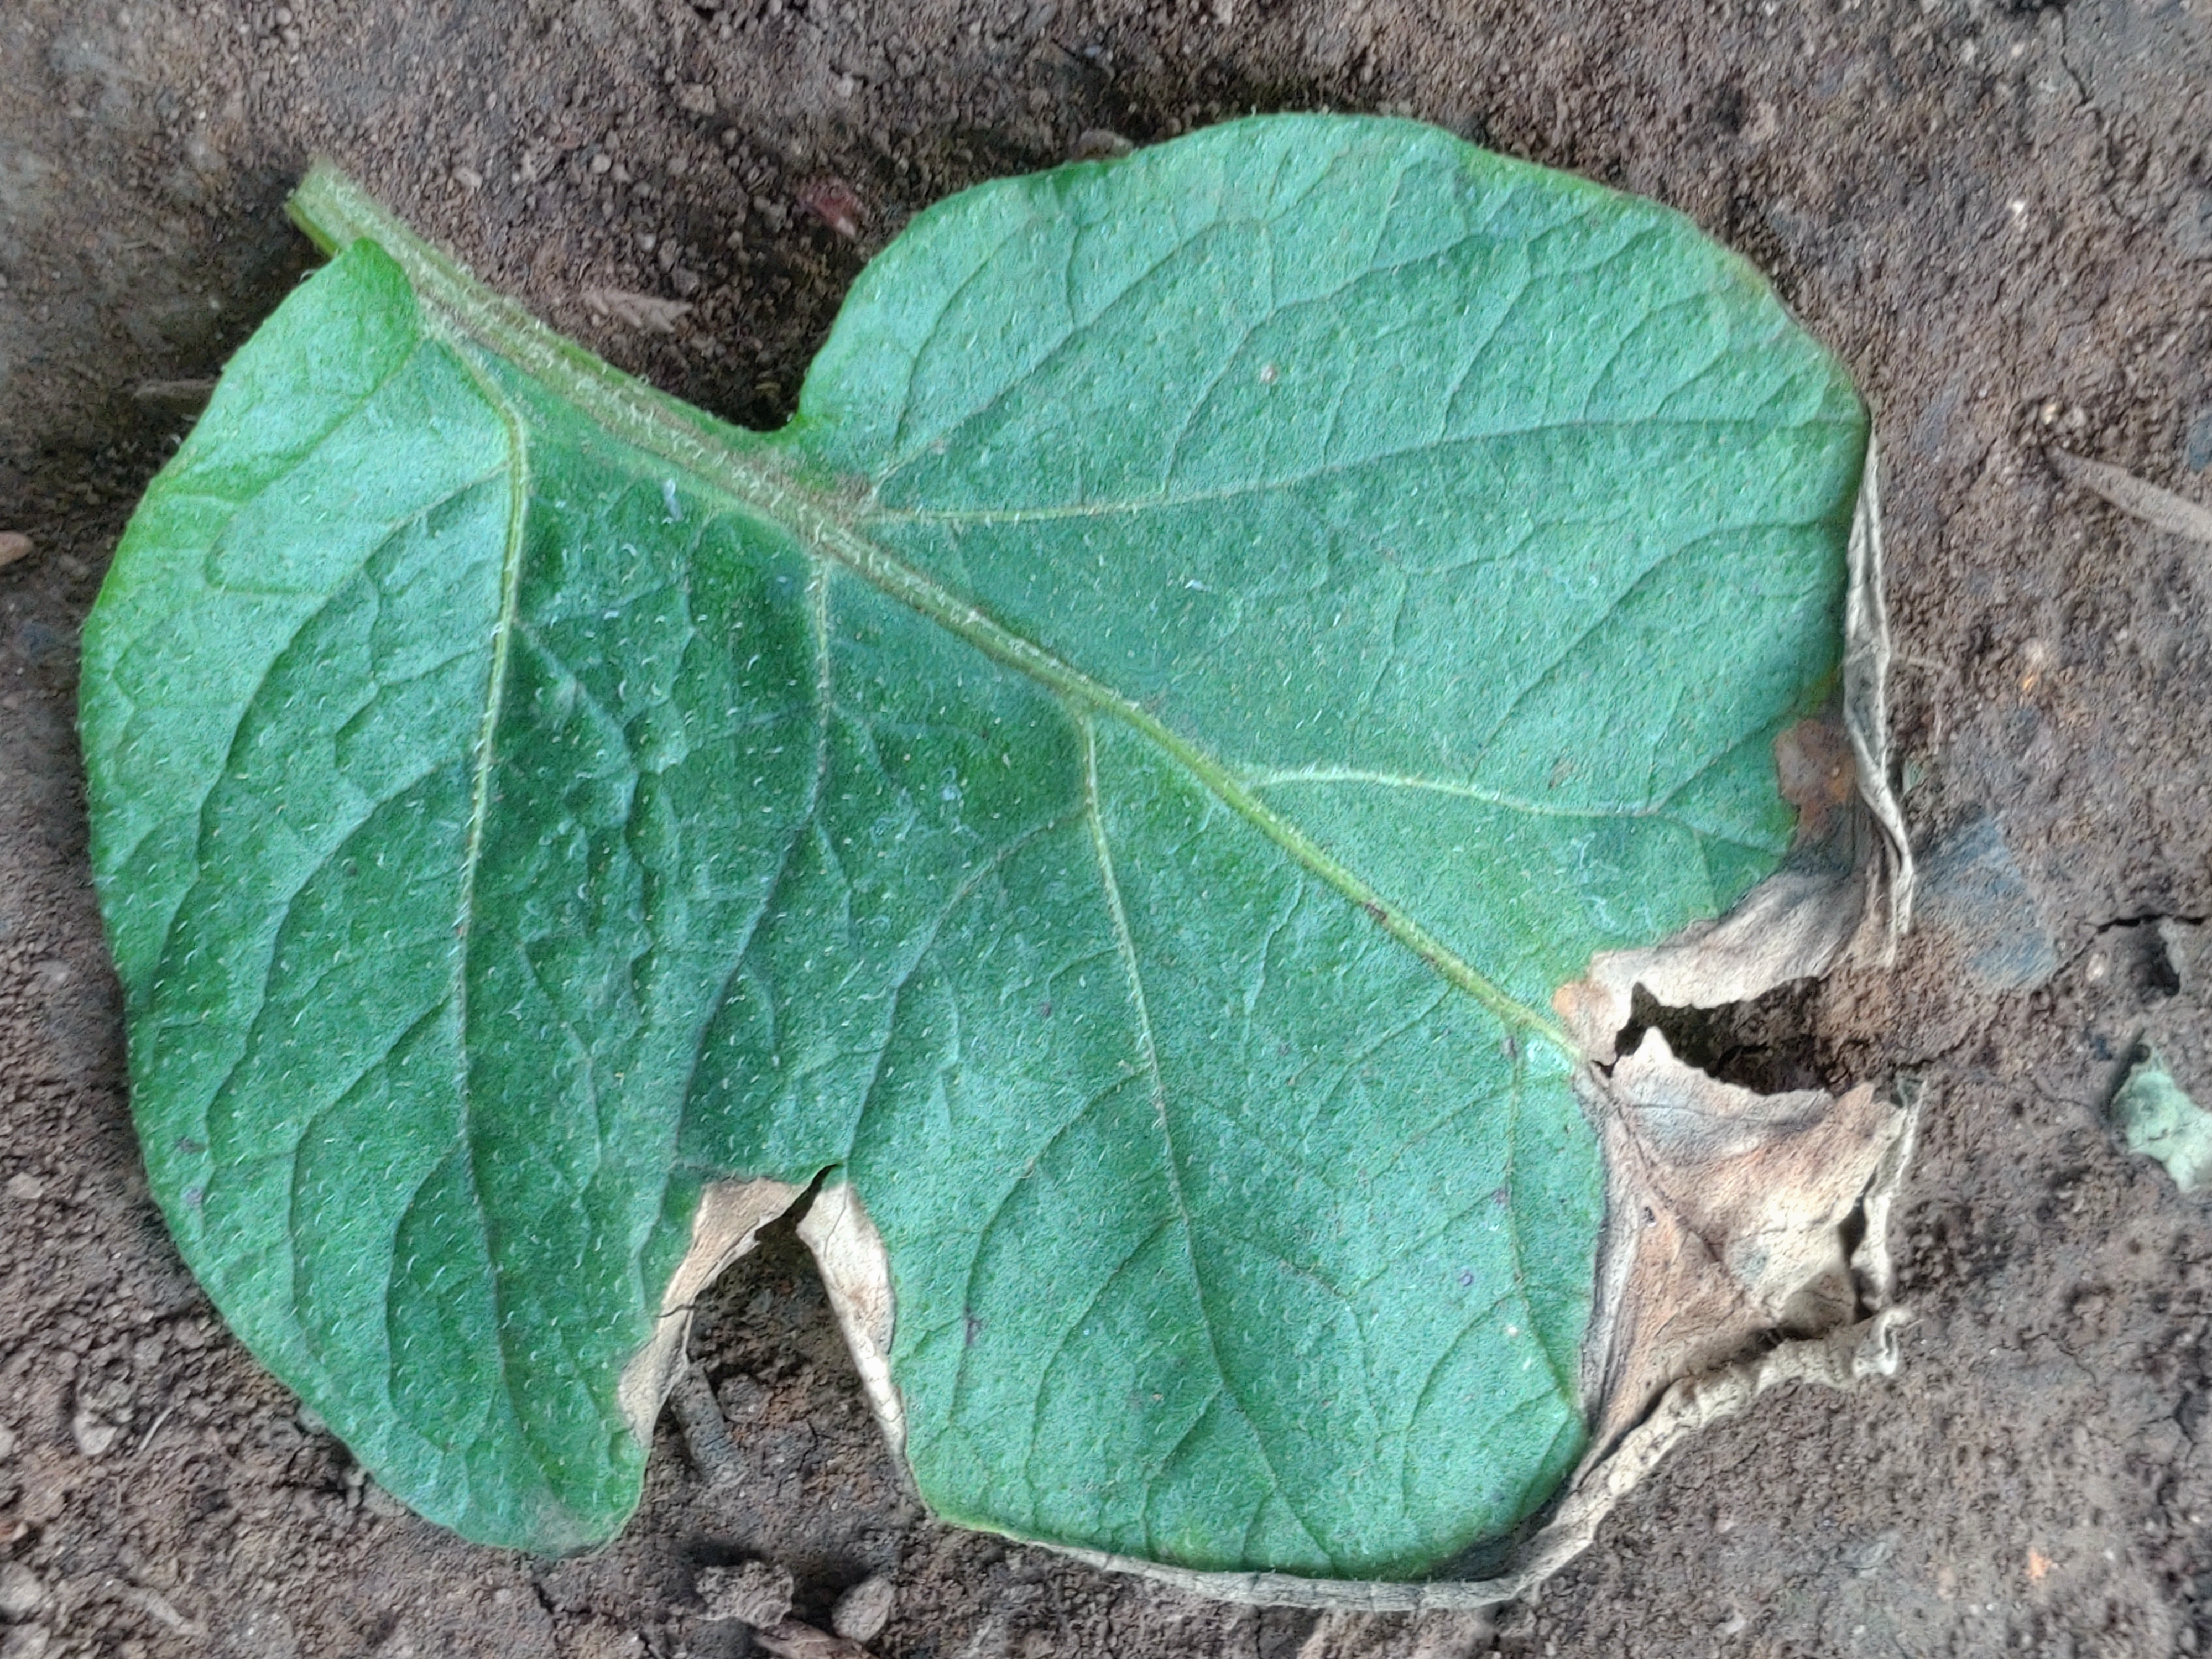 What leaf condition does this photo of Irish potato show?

early blight
